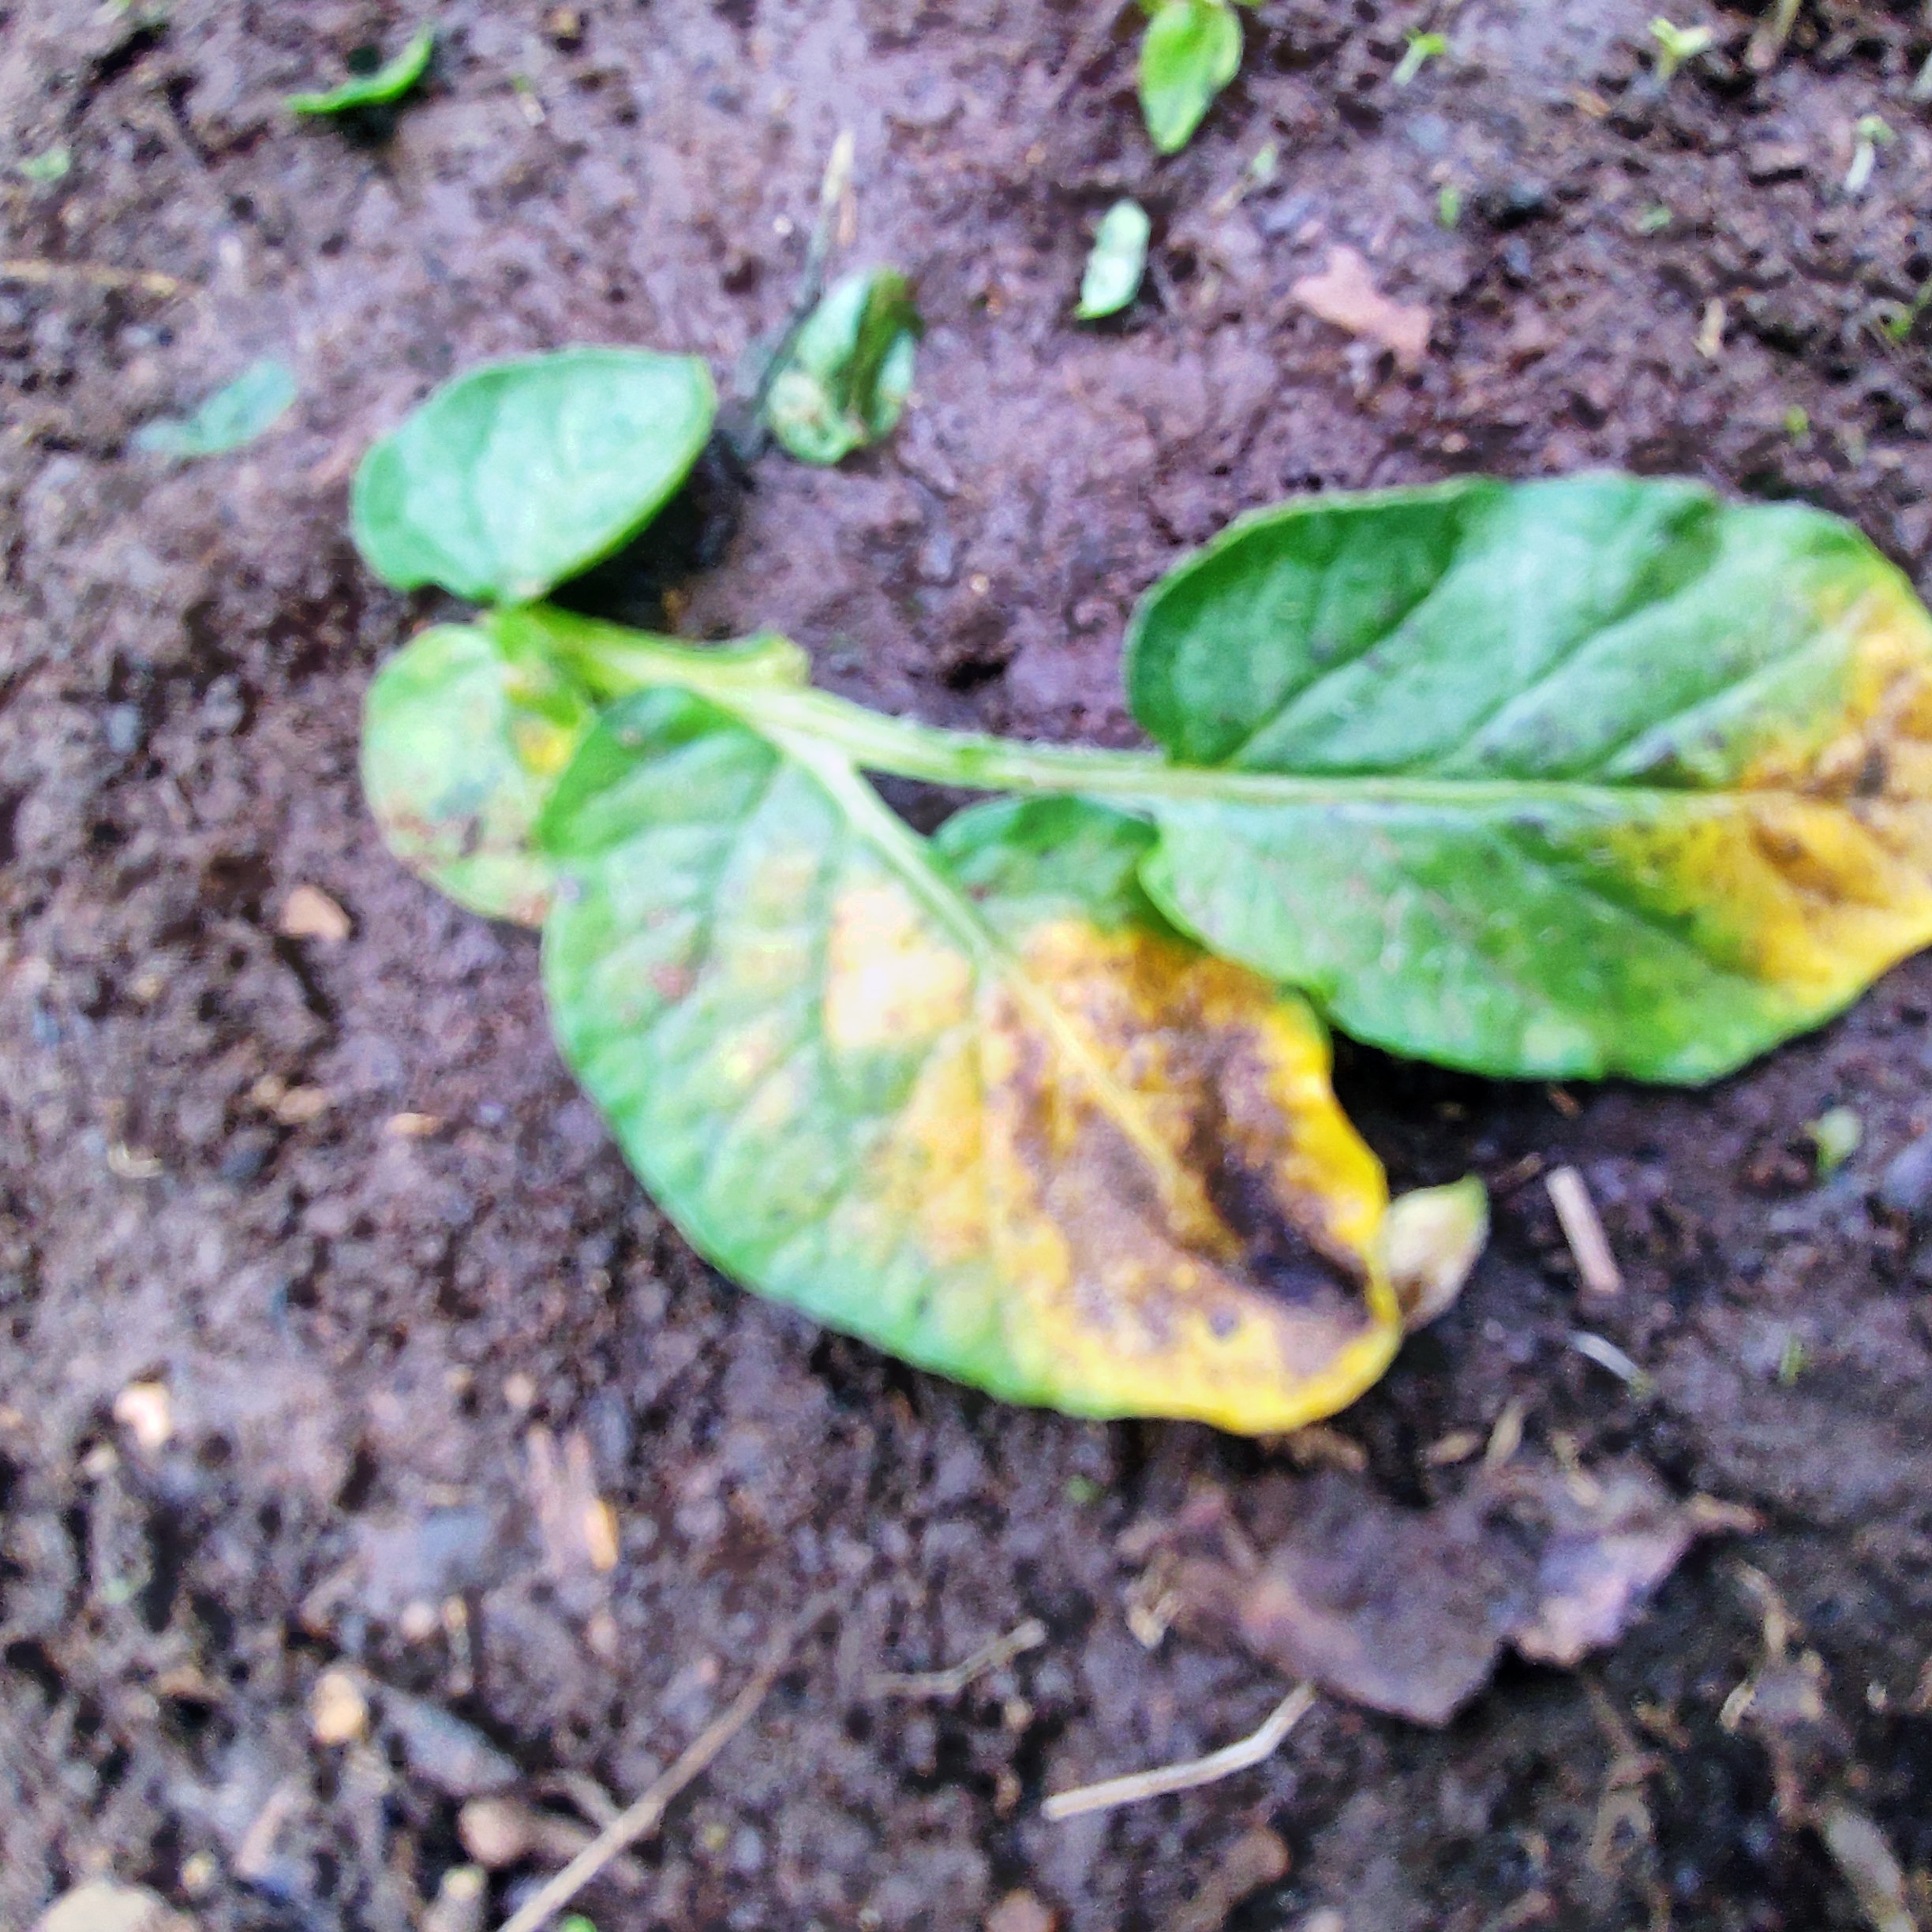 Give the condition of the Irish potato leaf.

late blight
